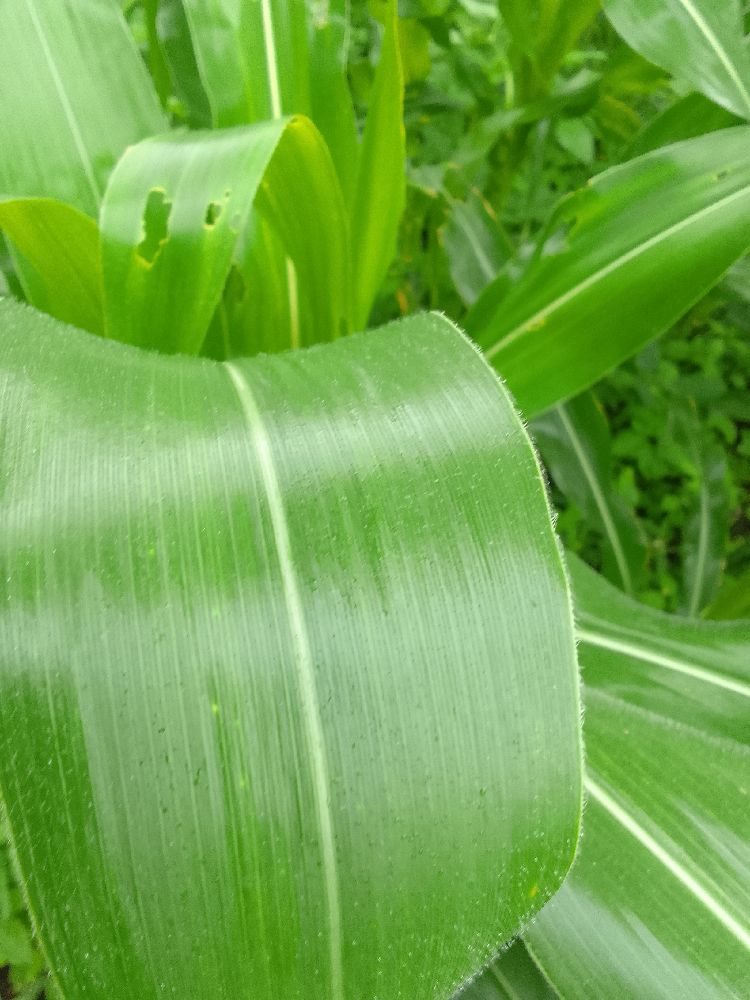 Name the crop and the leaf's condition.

maize, healthy
